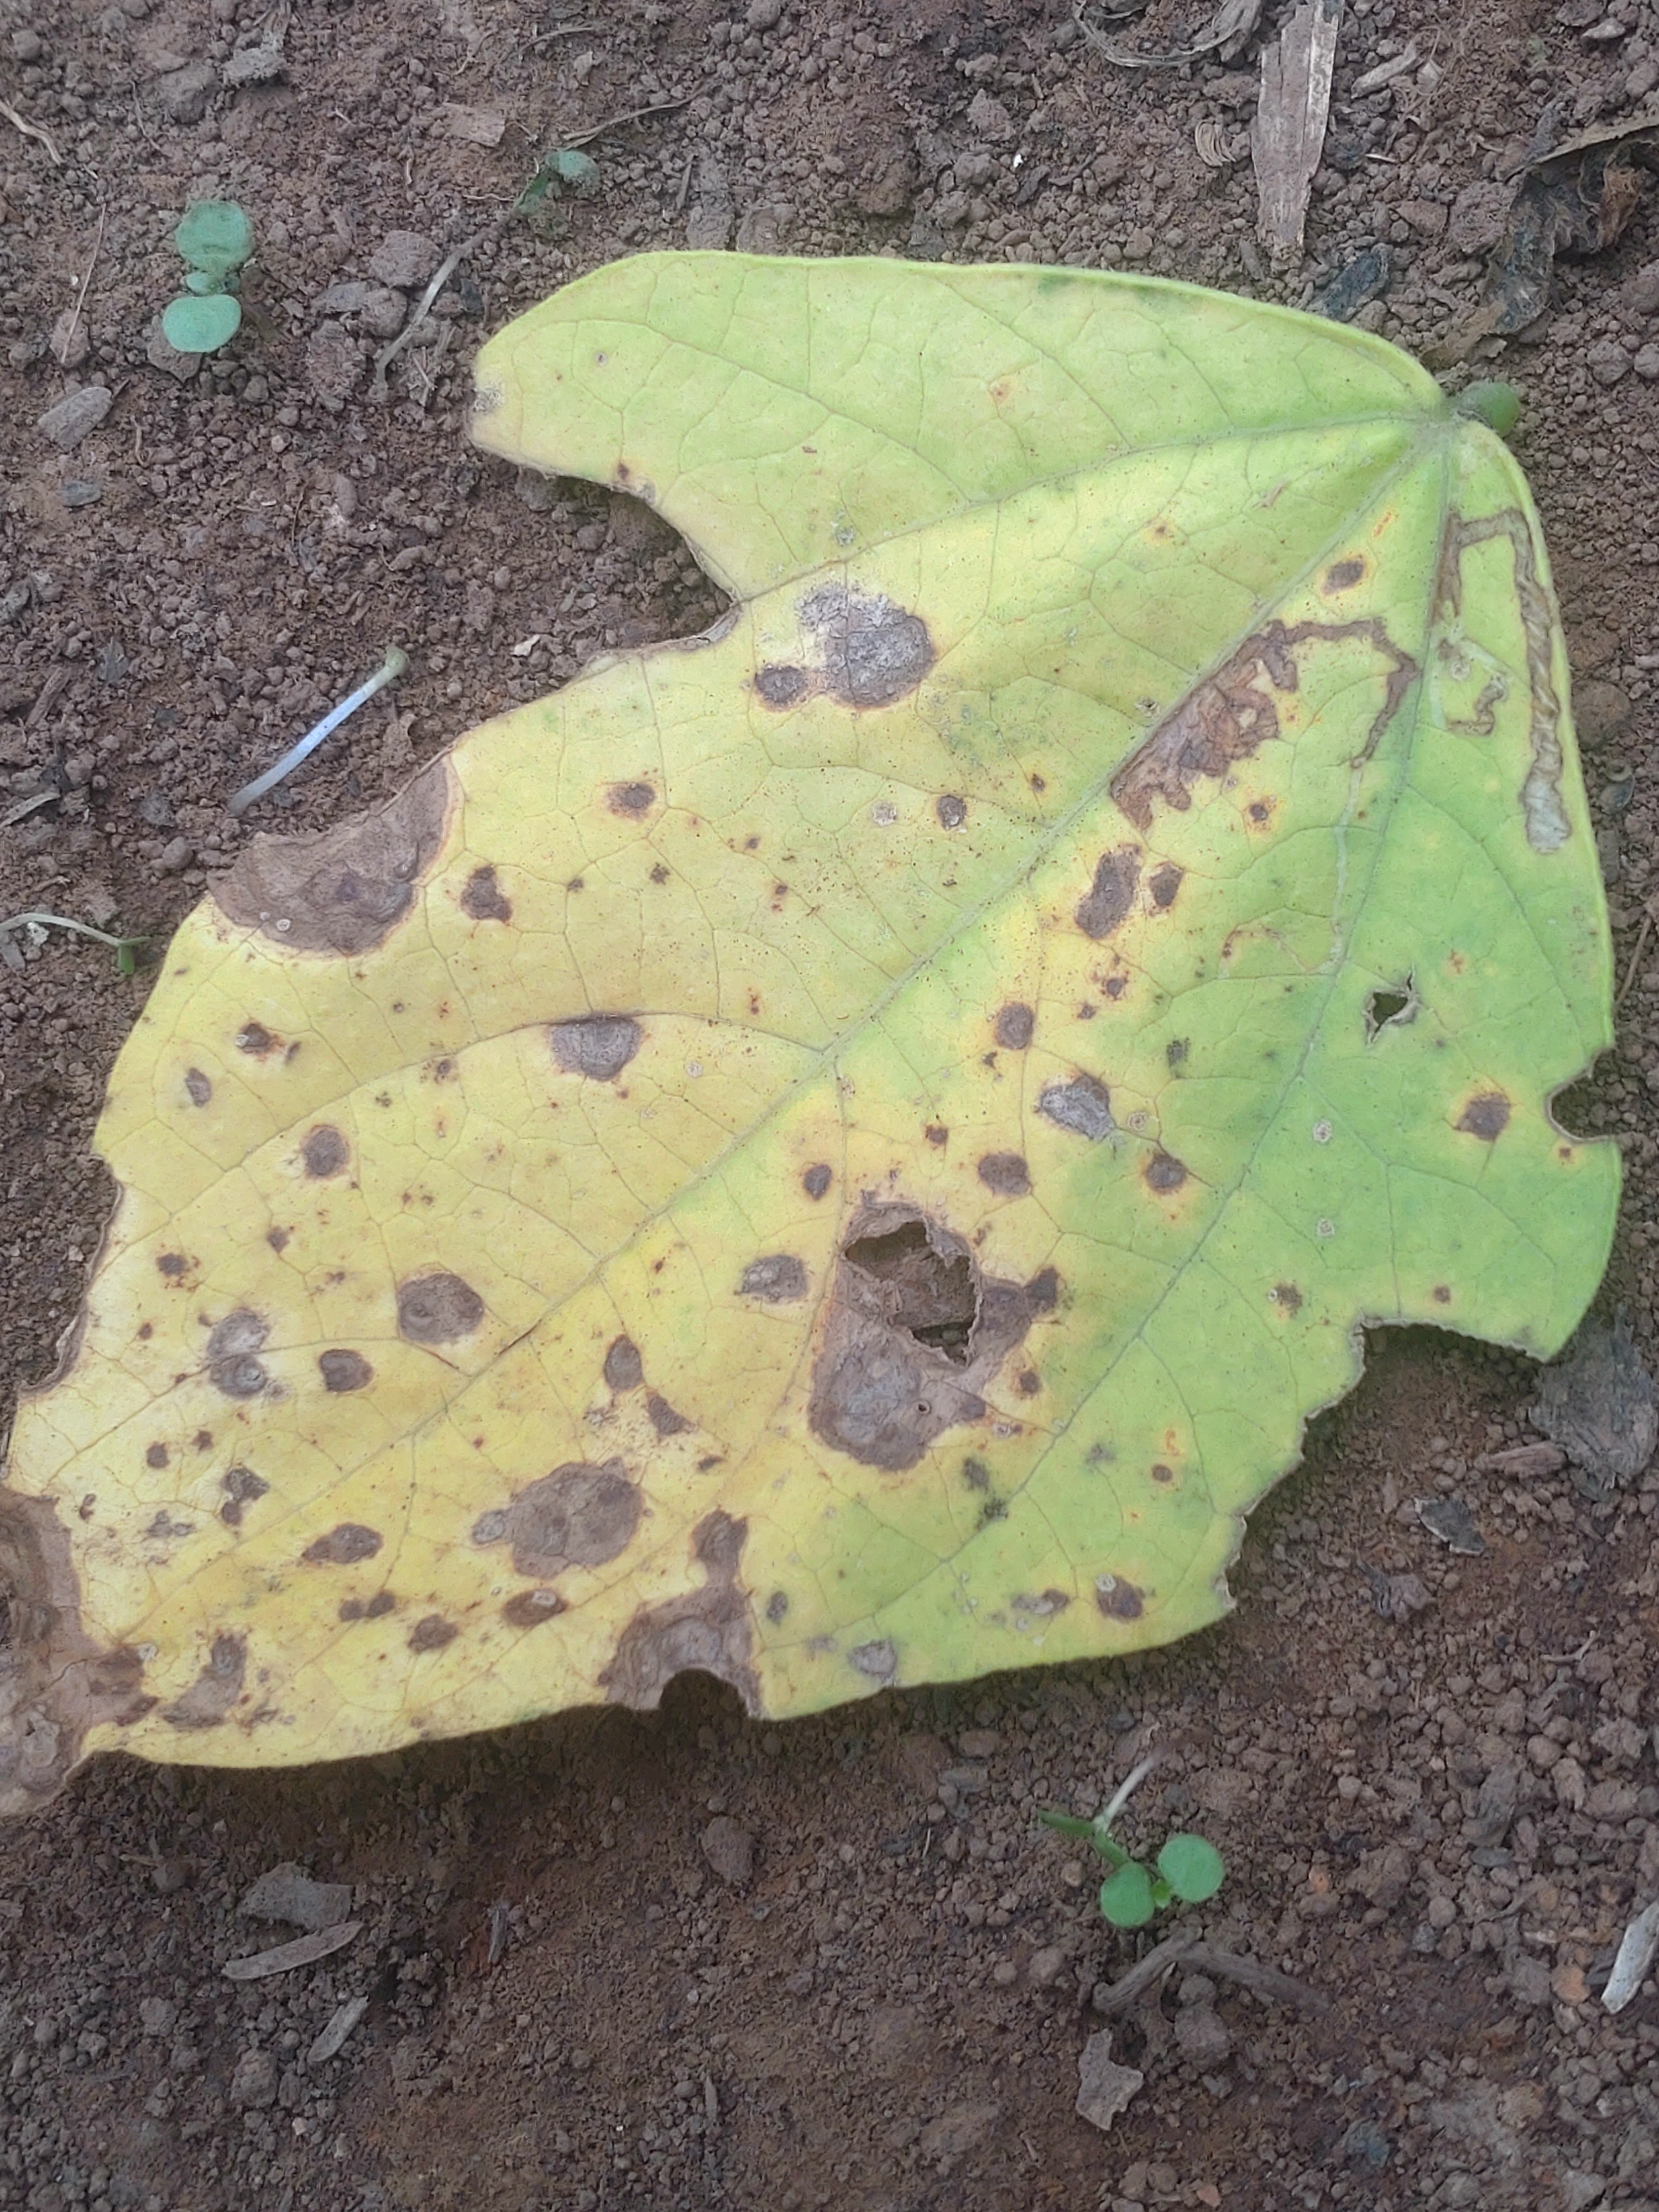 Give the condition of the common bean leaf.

anthracnose
